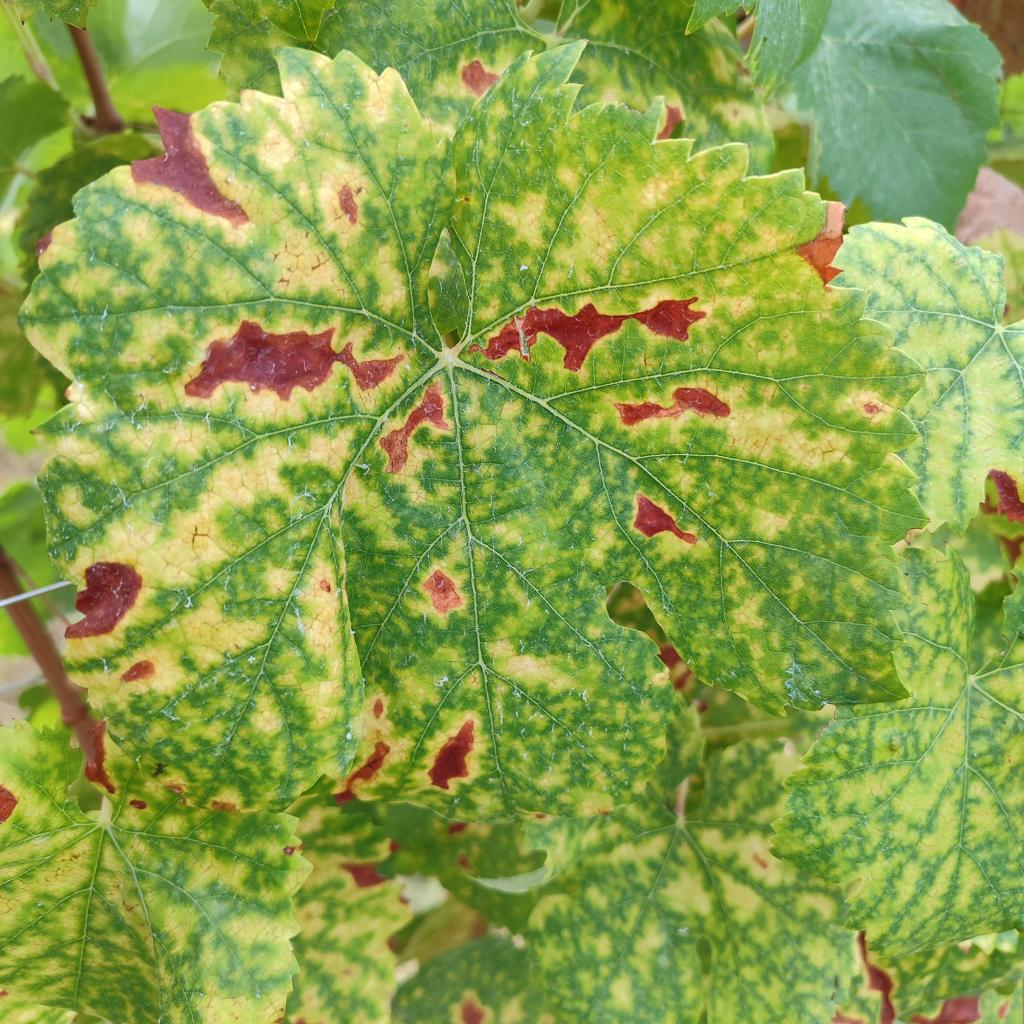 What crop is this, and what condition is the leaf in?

grapevine, esca complex
